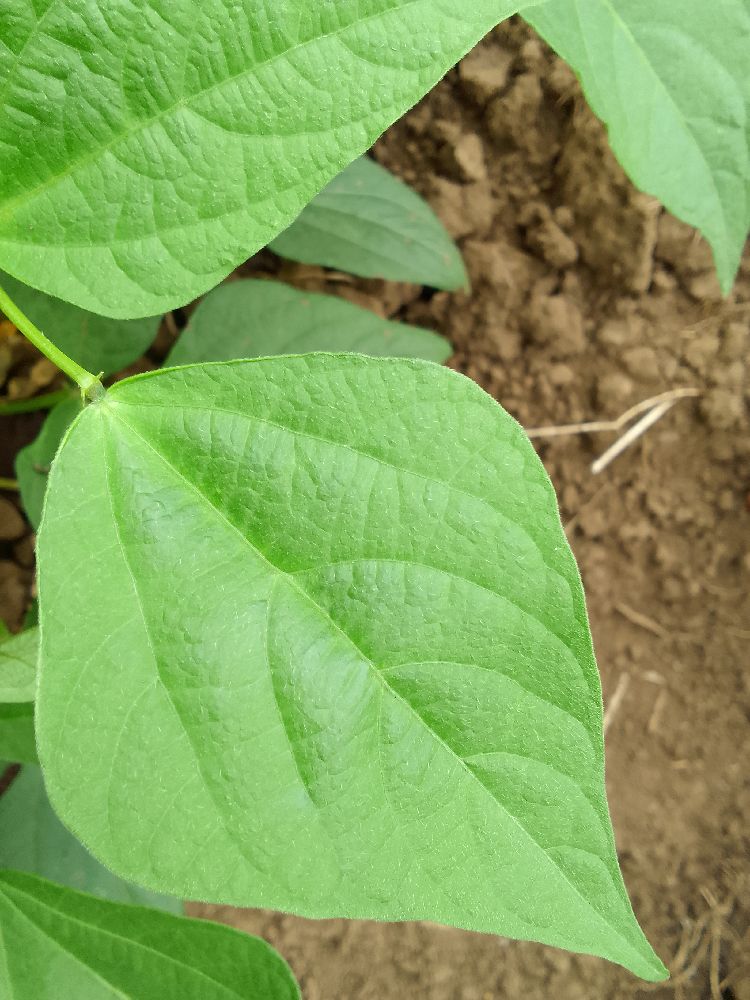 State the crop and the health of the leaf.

common bean, healthy
